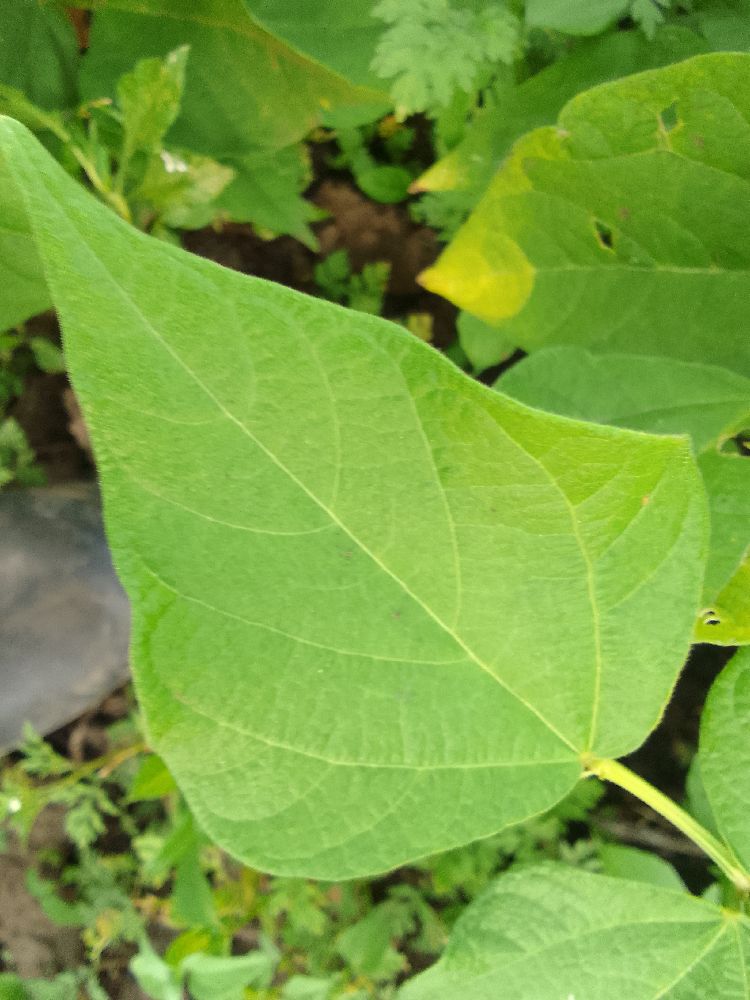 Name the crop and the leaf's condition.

common bean, healthy
